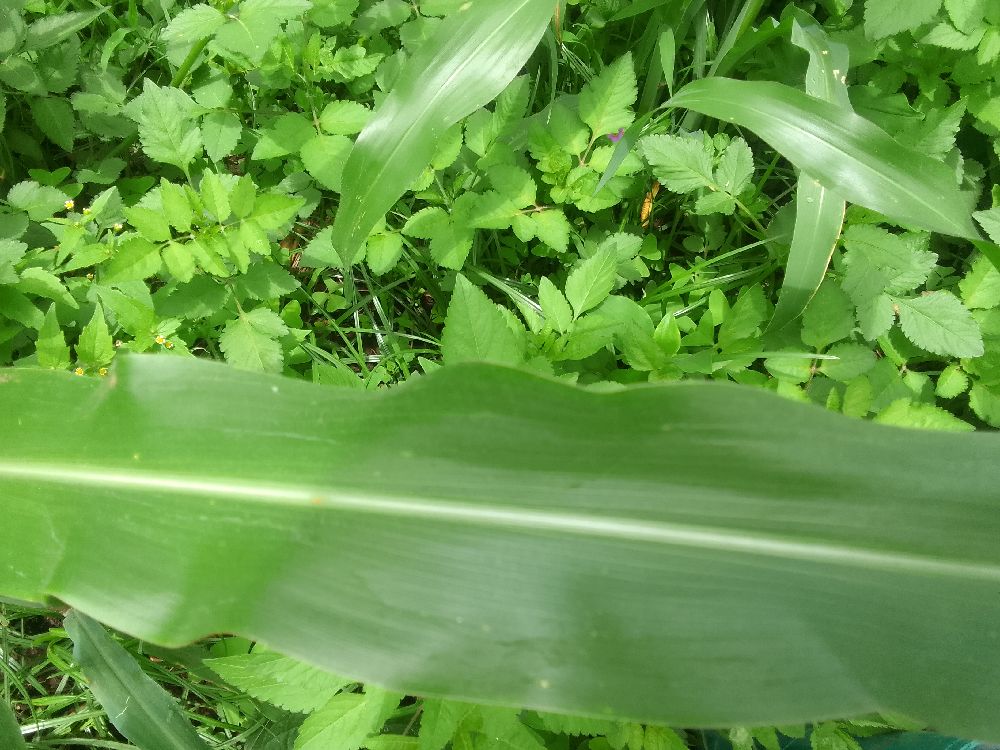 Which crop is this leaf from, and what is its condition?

maize, healthy
